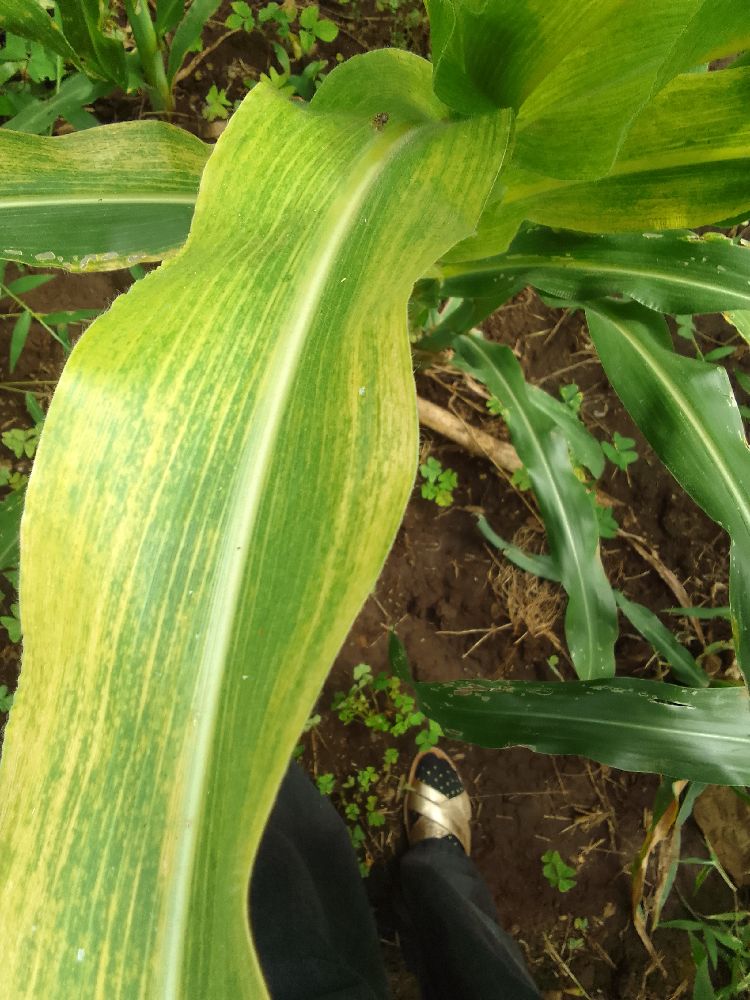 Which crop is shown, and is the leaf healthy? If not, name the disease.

maize, maize lethal necrosis
